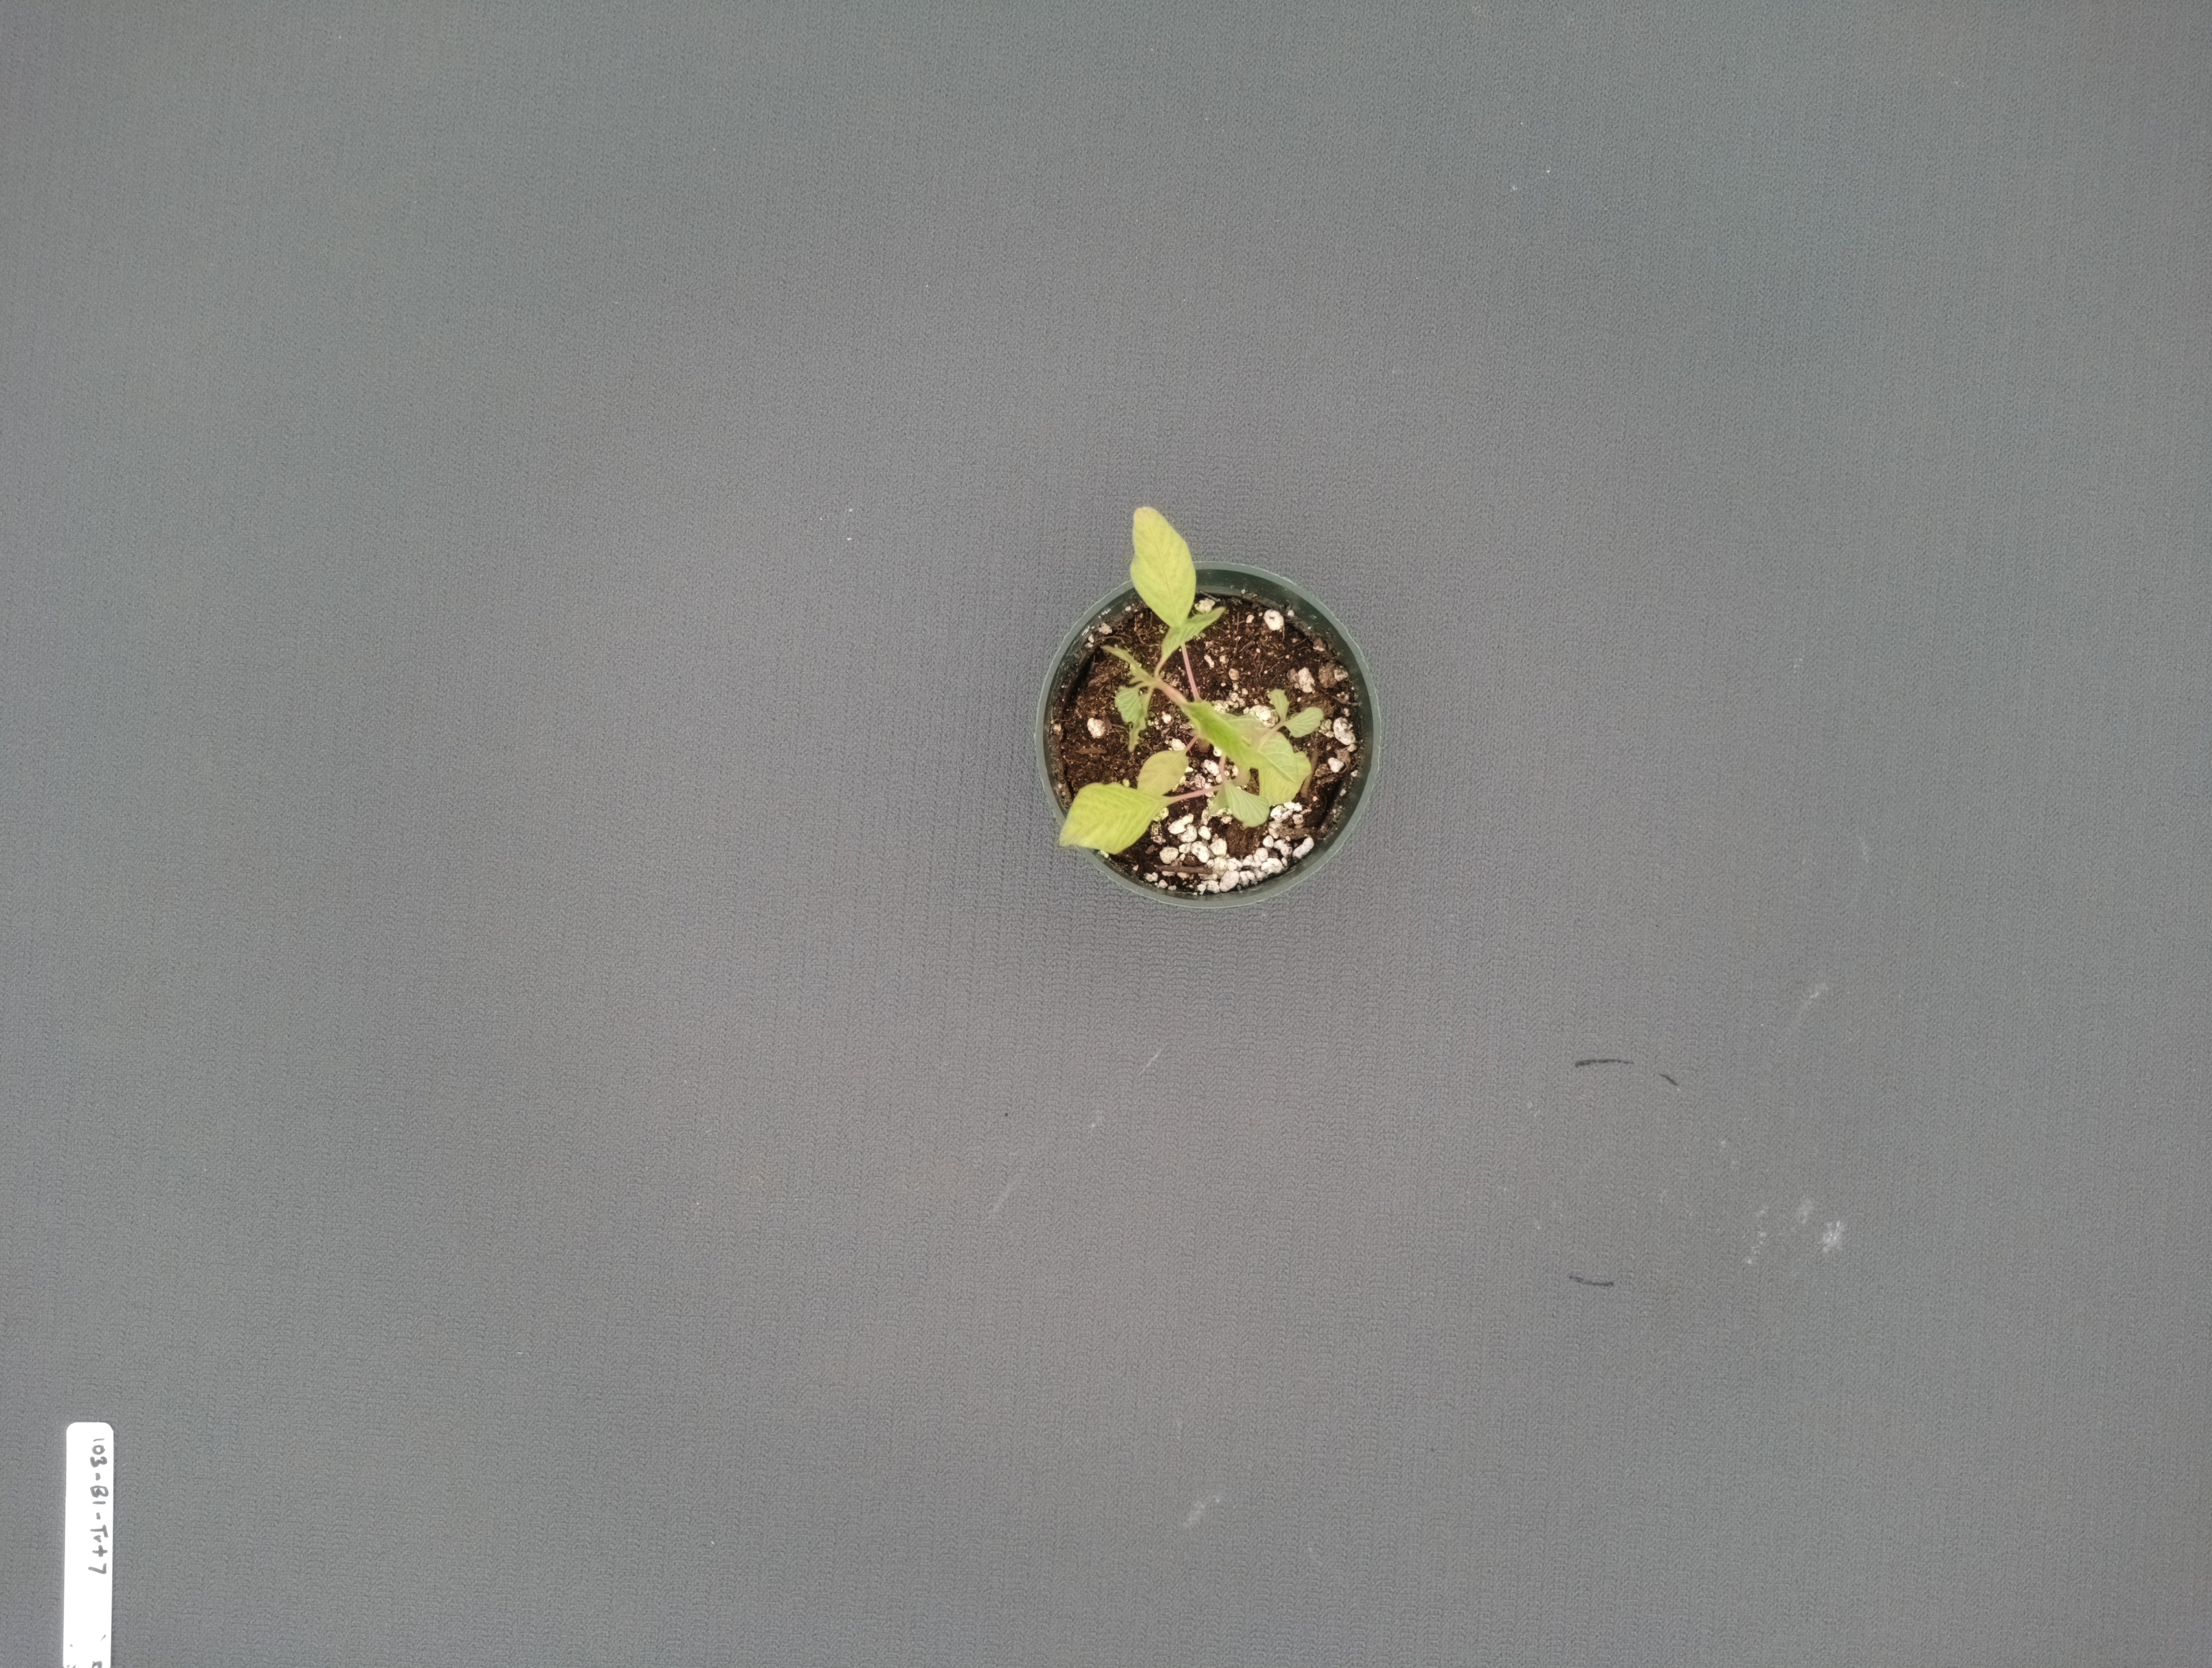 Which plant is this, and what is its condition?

waterhemp, epinasty
